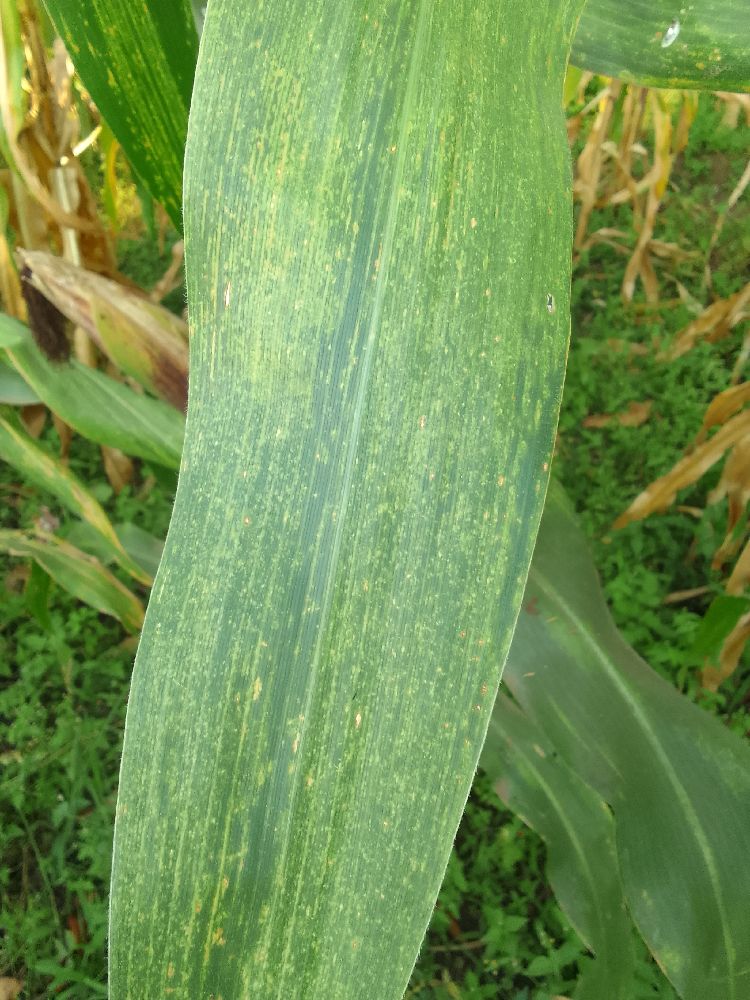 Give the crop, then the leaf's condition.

maize, maize lethal necrosis
